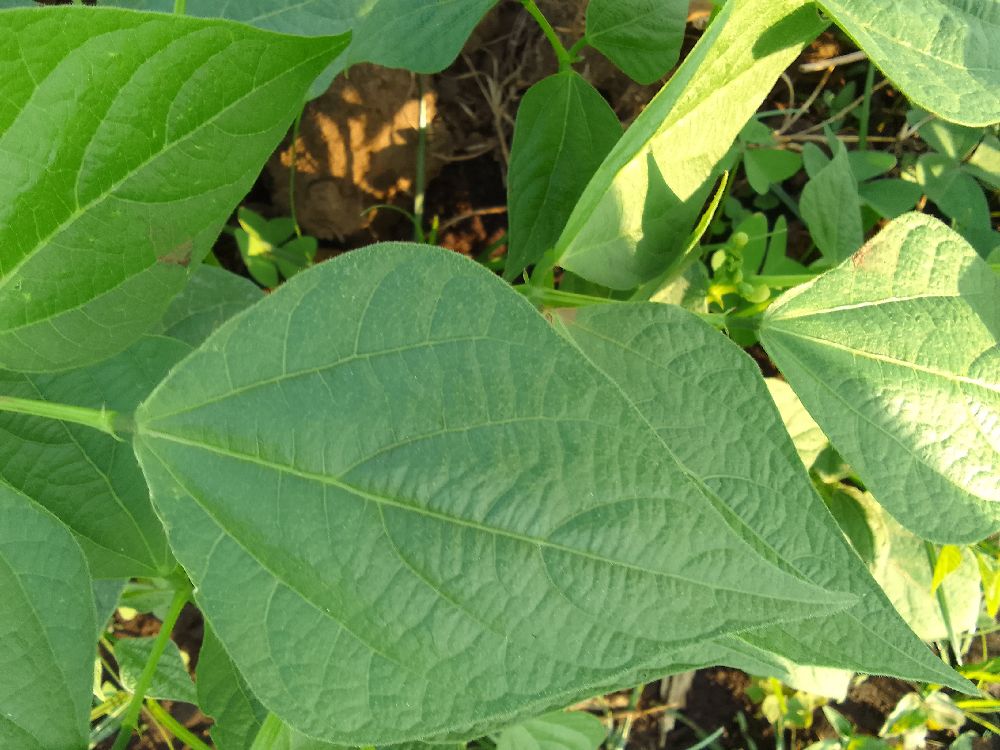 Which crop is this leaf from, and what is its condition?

common bean, healthy
